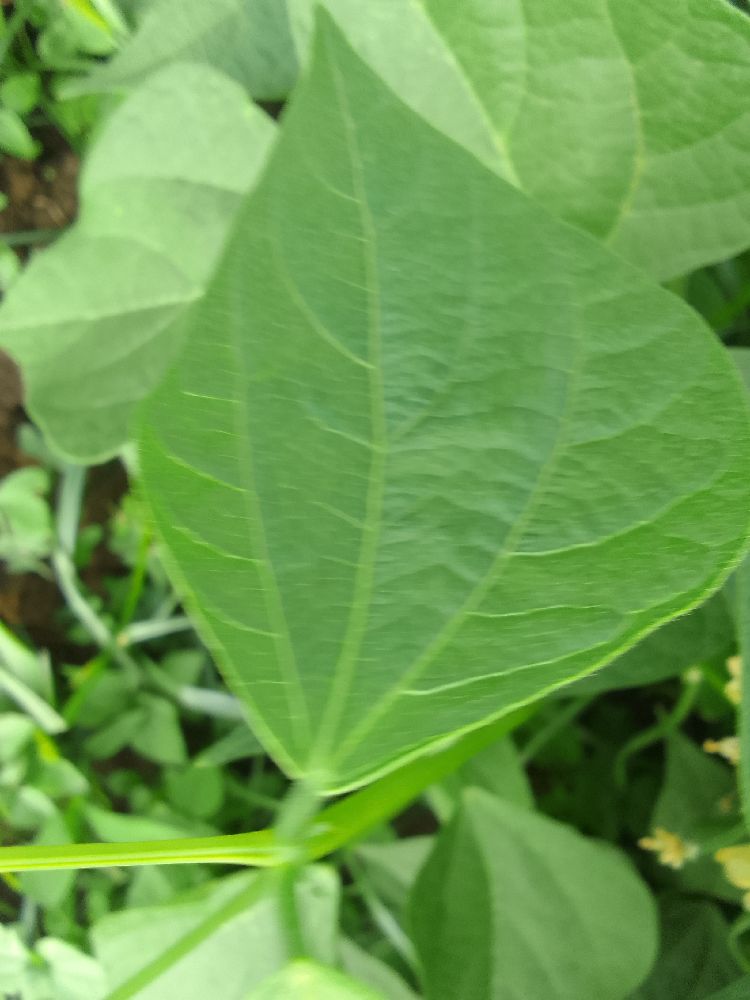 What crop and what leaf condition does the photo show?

common bean, healthy
